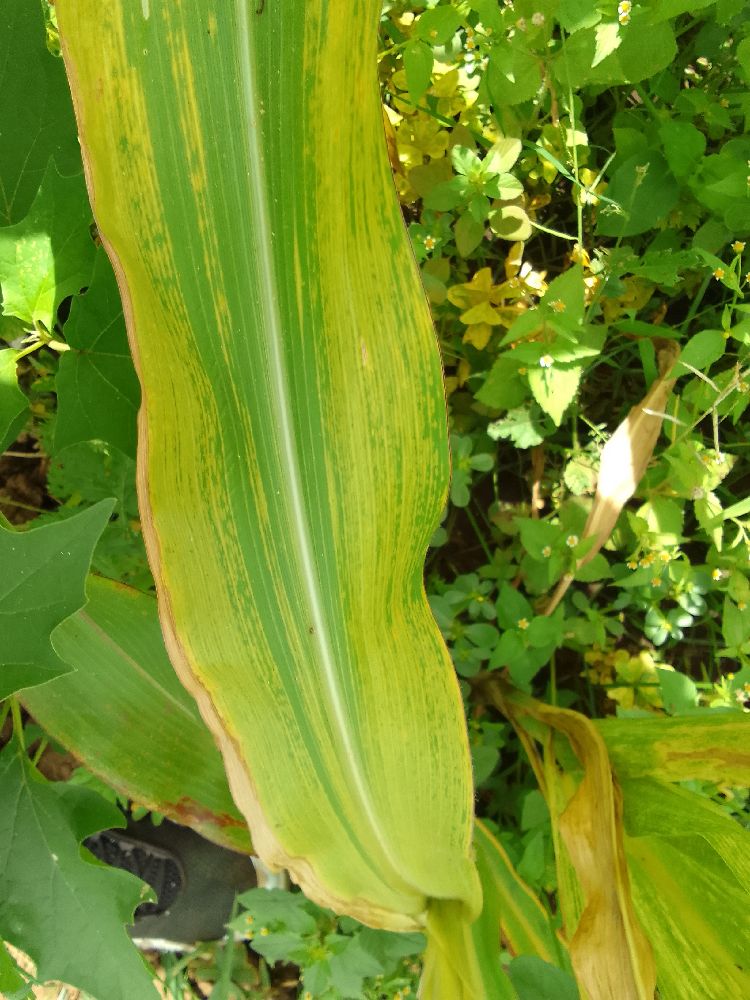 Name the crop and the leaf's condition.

maize, maize lethal necrosis
